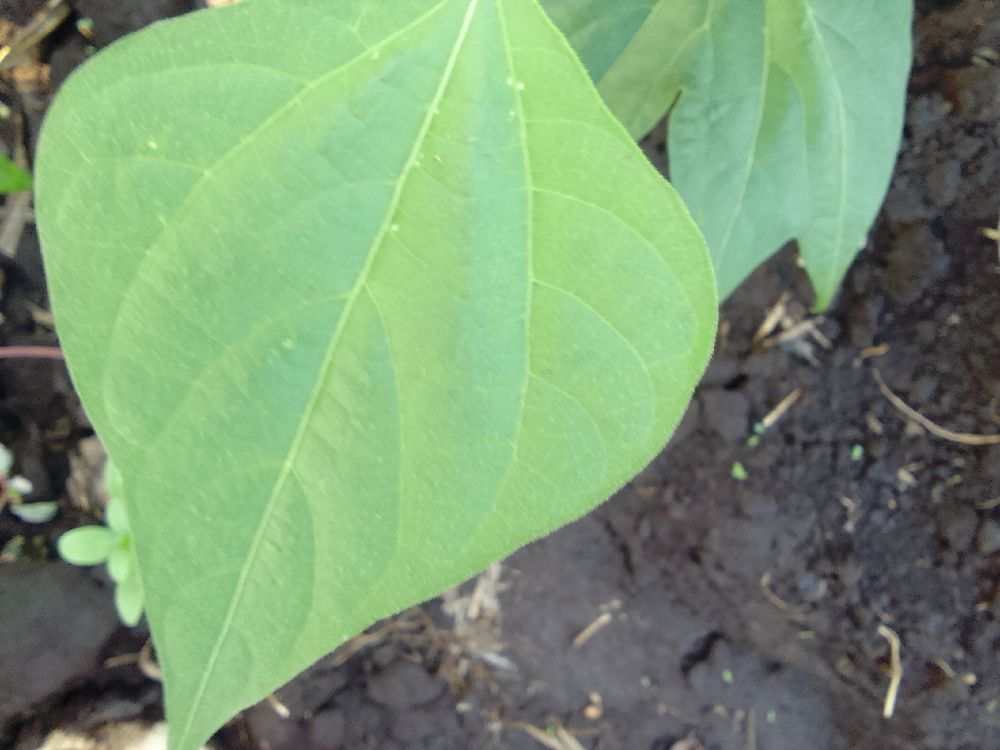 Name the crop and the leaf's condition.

common bean, healthy
